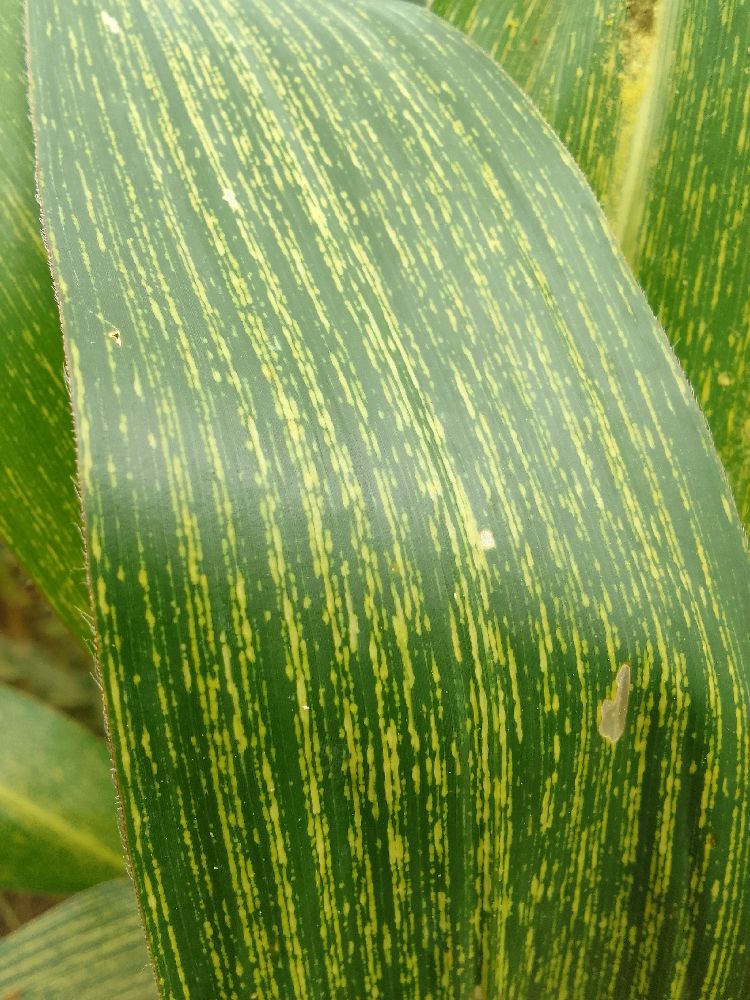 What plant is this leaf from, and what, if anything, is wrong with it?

maize, maize streak virus
